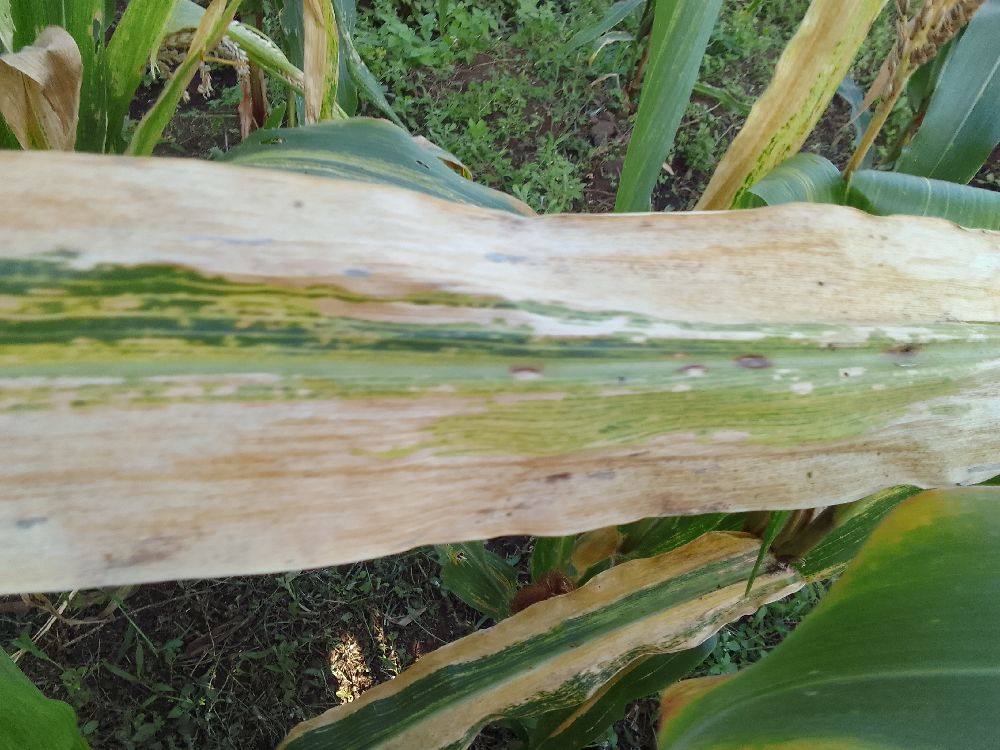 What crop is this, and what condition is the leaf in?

maize, maize lethal necrosis
